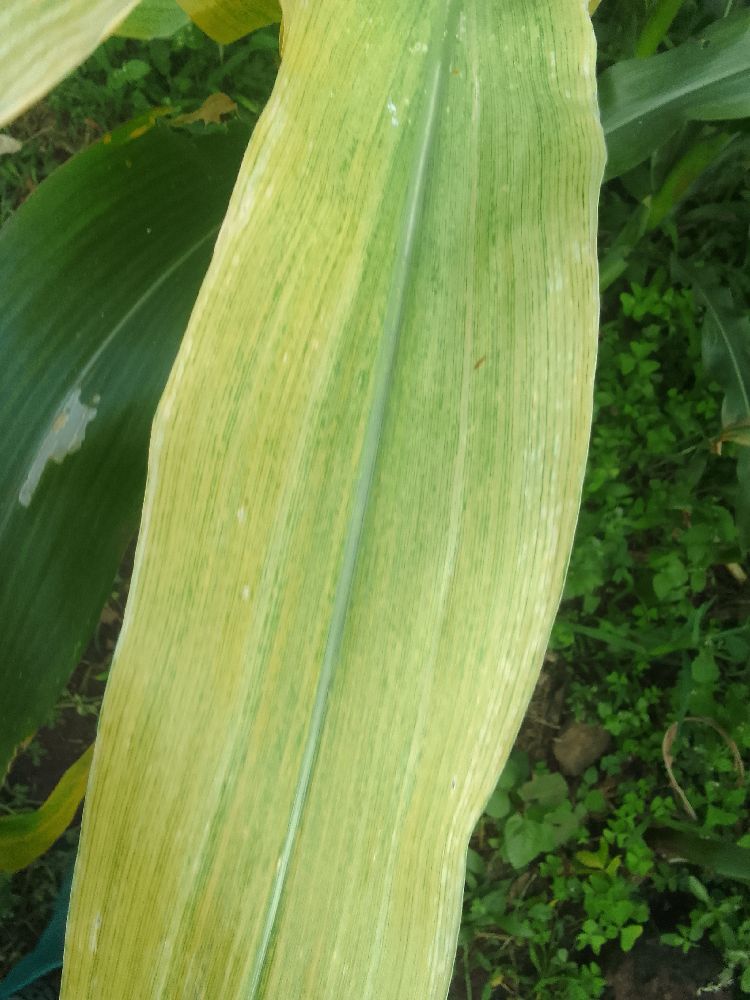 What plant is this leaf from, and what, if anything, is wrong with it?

maize, maize lethal necrosis
